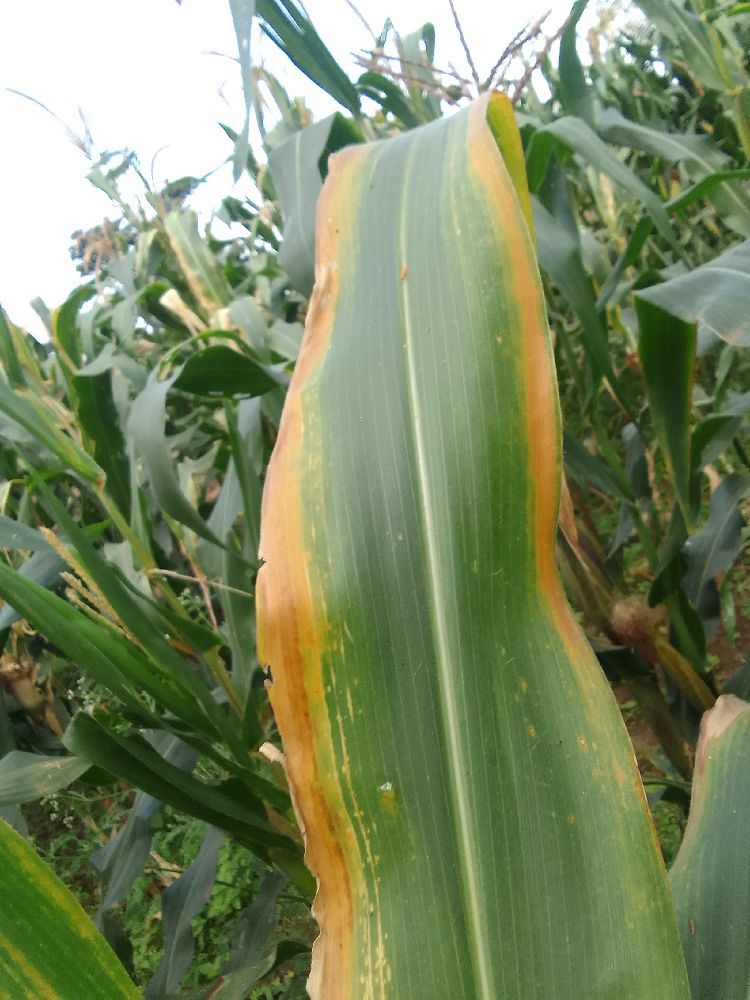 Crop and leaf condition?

maize, maize lethal necrosis
